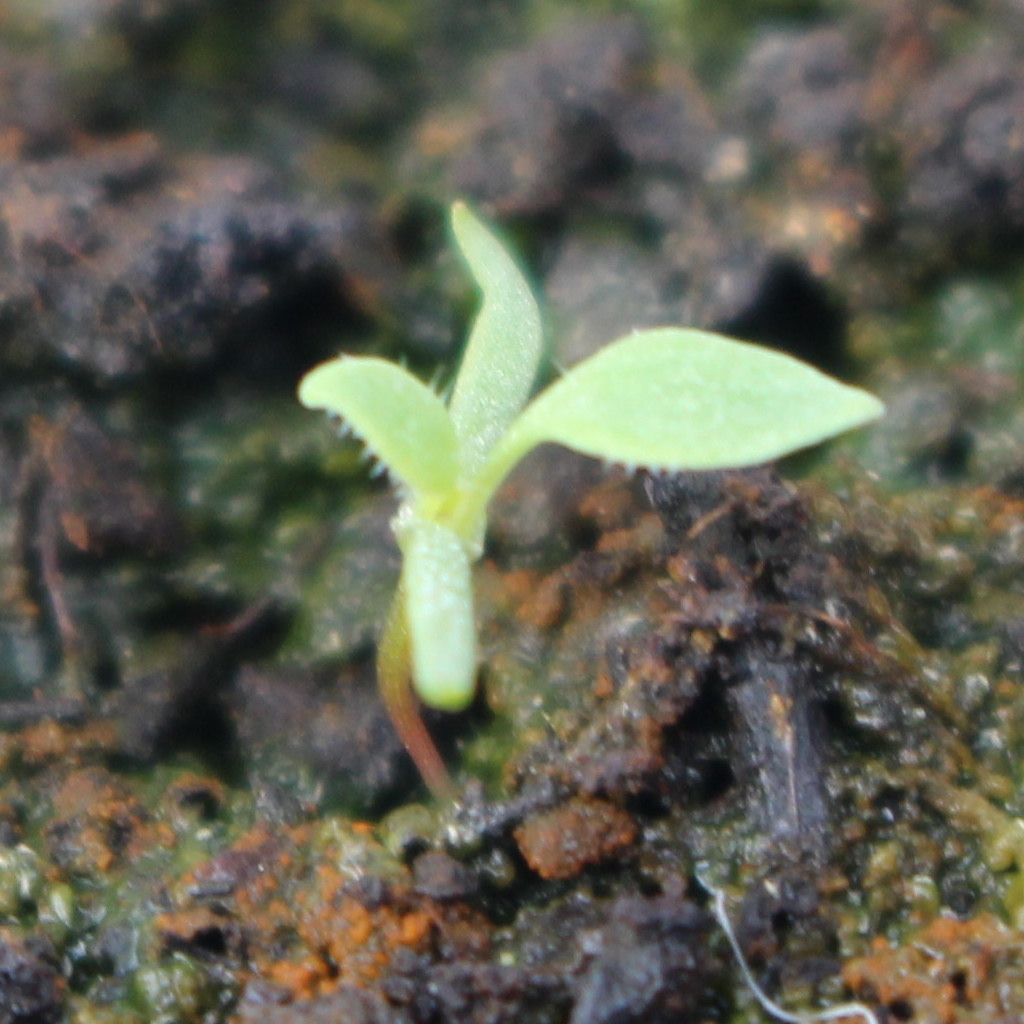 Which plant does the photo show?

Papaver rhoeas
